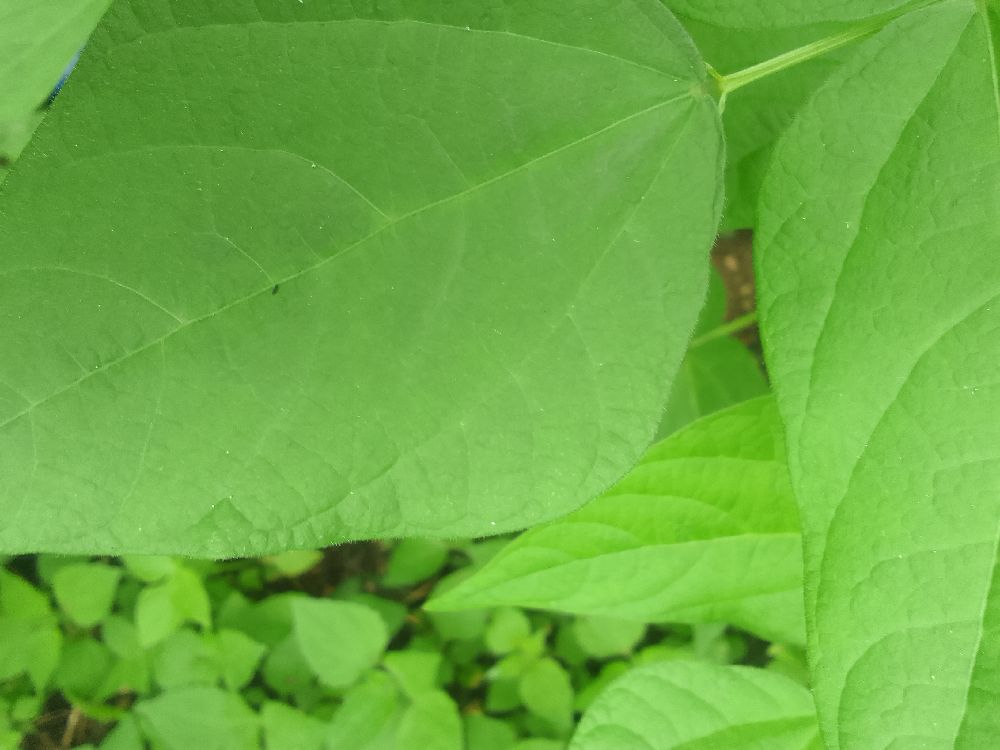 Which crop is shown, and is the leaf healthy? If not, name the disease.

common bean, healthy
